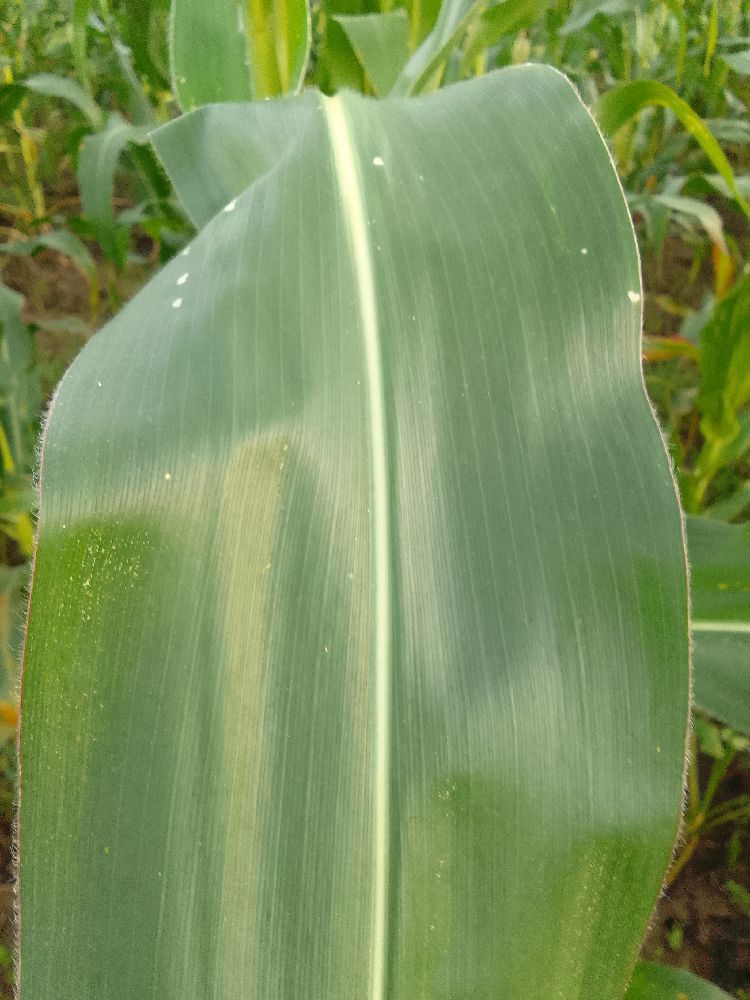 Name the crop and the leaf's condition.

maize, healthy
